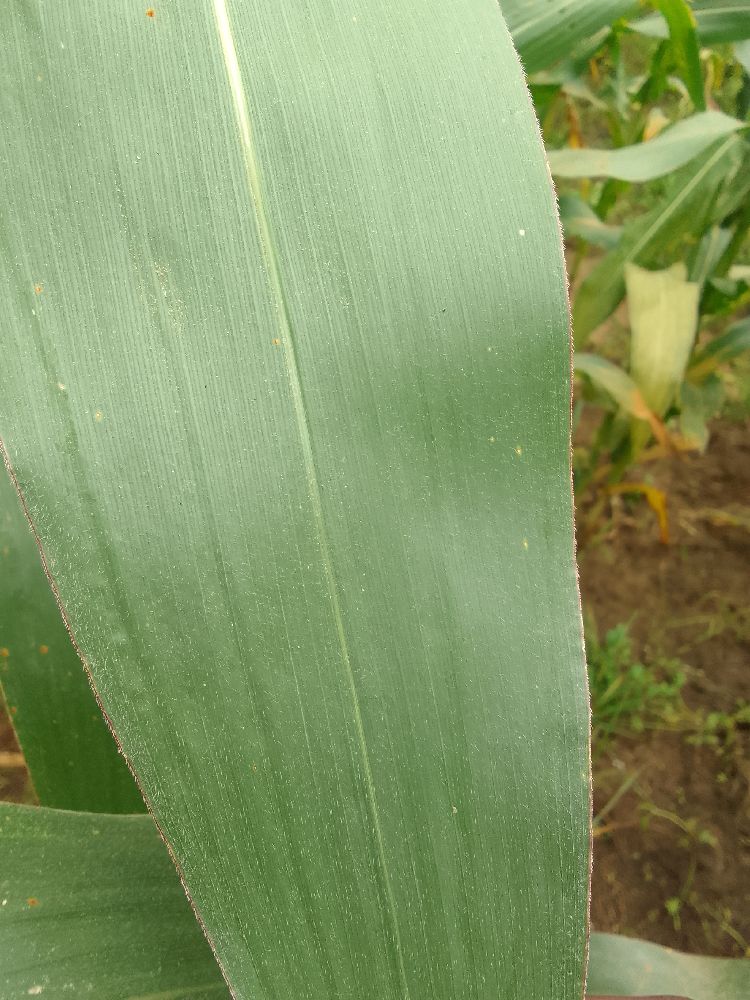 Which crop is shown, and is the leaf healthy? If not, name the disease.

maize, healthy
